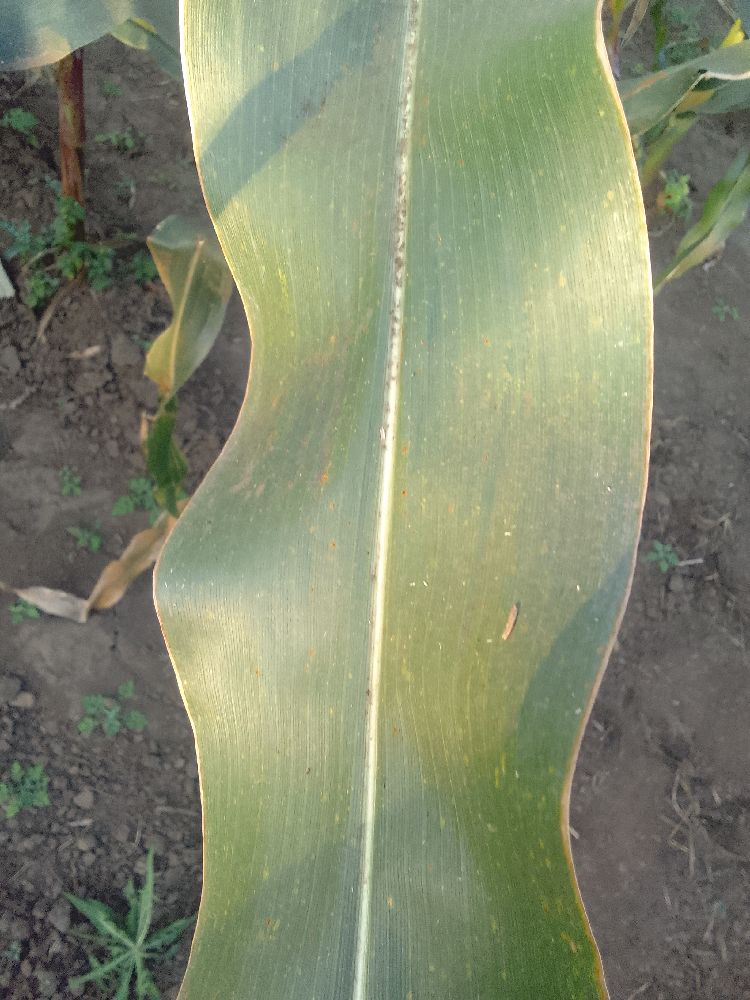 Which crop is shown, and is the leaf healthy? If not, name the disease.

maize, healthy
